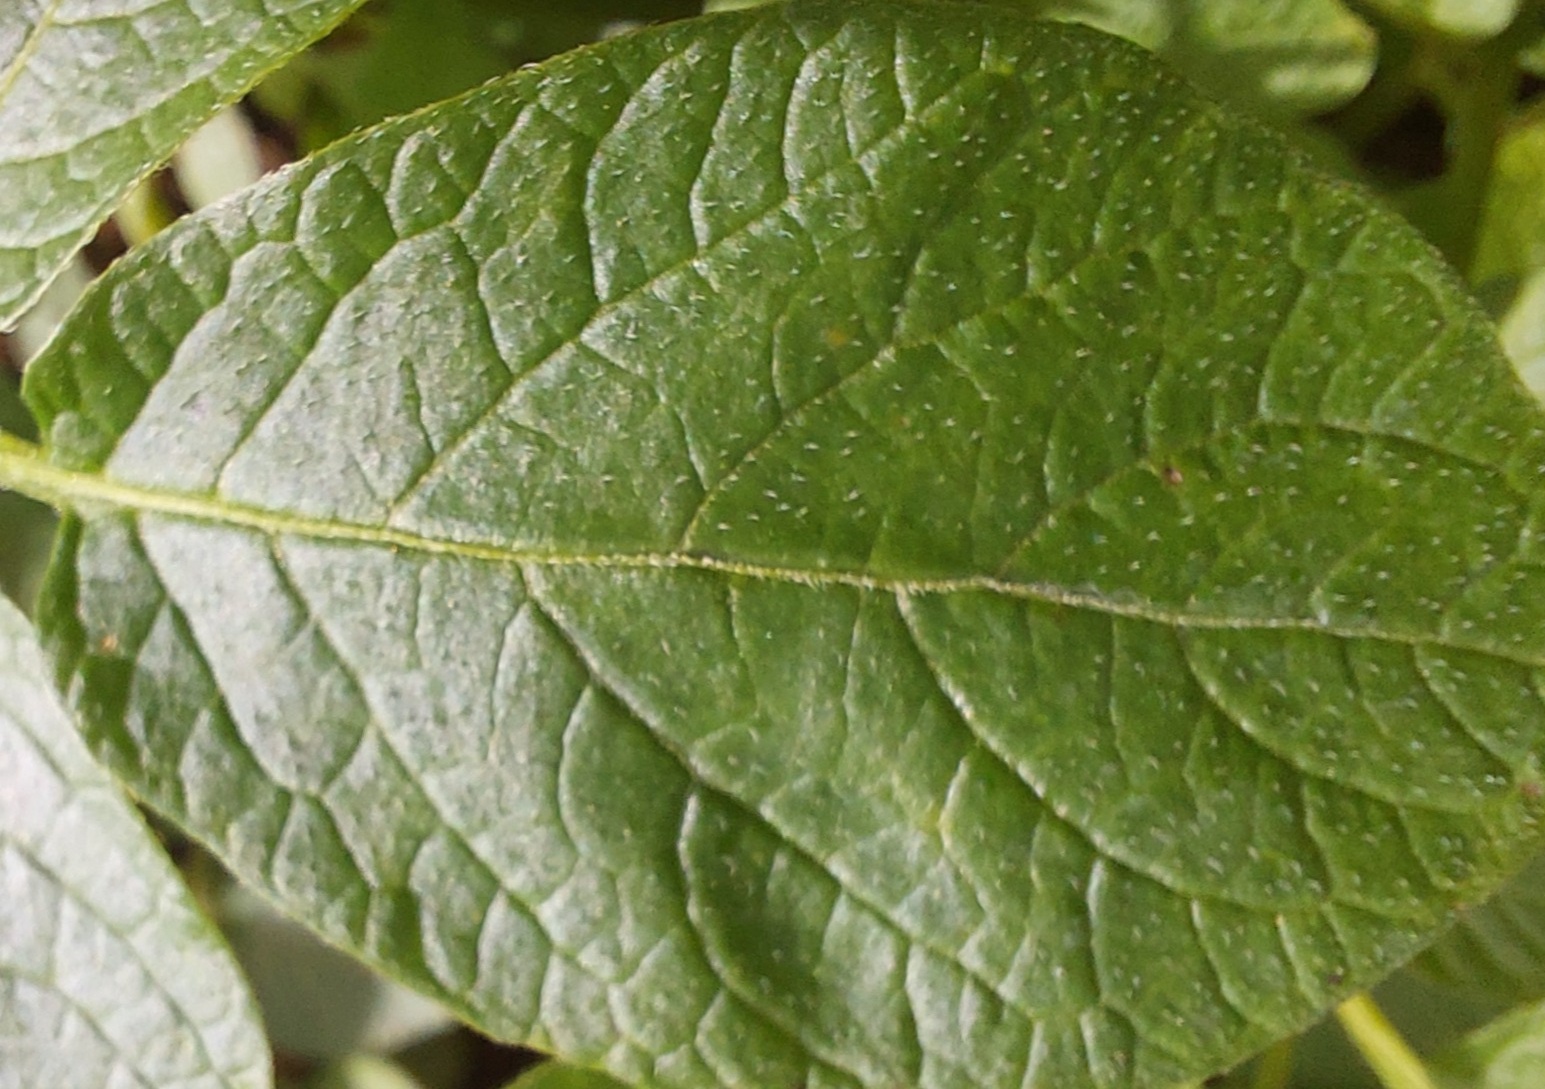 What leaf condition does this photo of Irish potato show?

healthy
